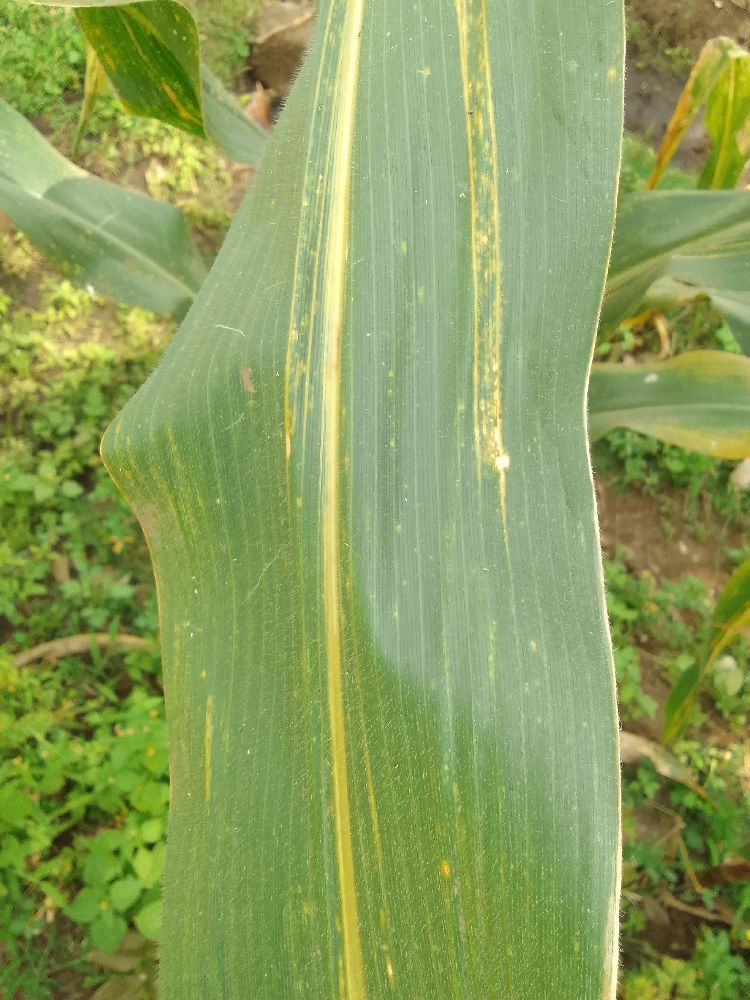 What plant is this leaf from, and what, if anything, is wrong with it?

maize, maize lethal necrosis
